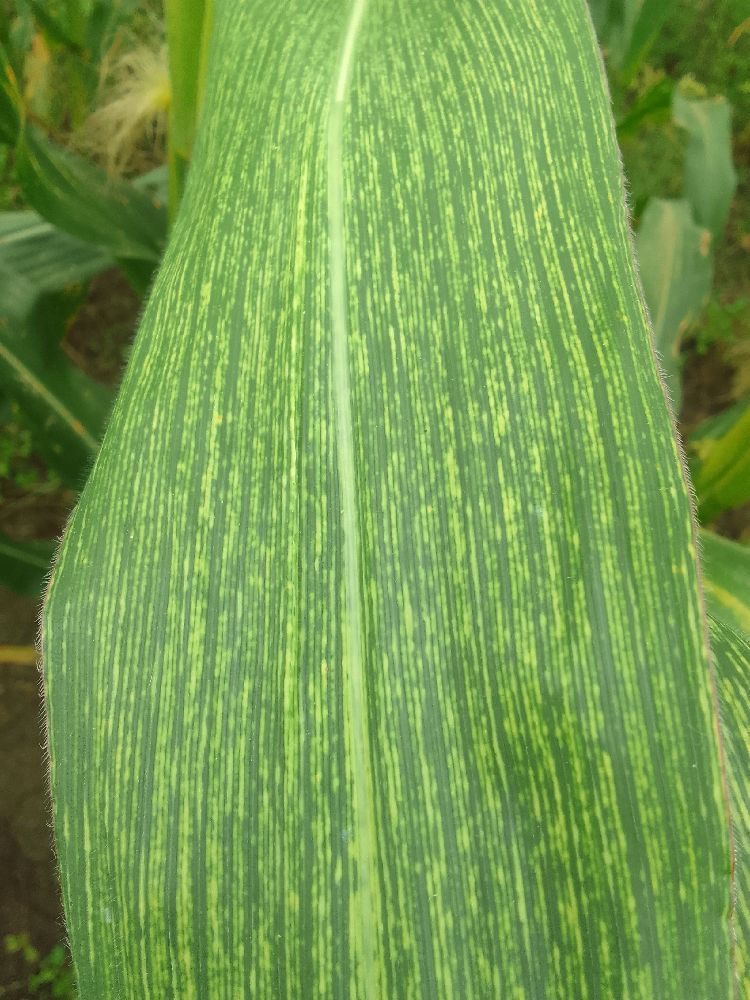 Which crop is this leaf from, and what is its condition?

maize, maize streak virus
